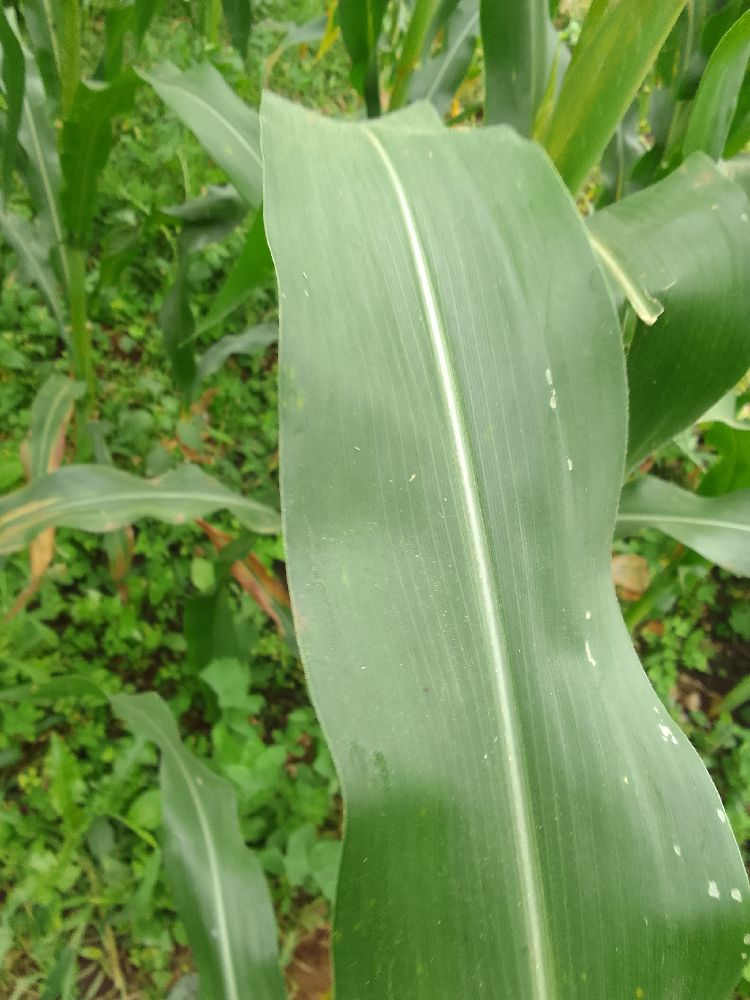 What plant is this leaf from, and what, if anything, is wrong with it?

maize, healthy
